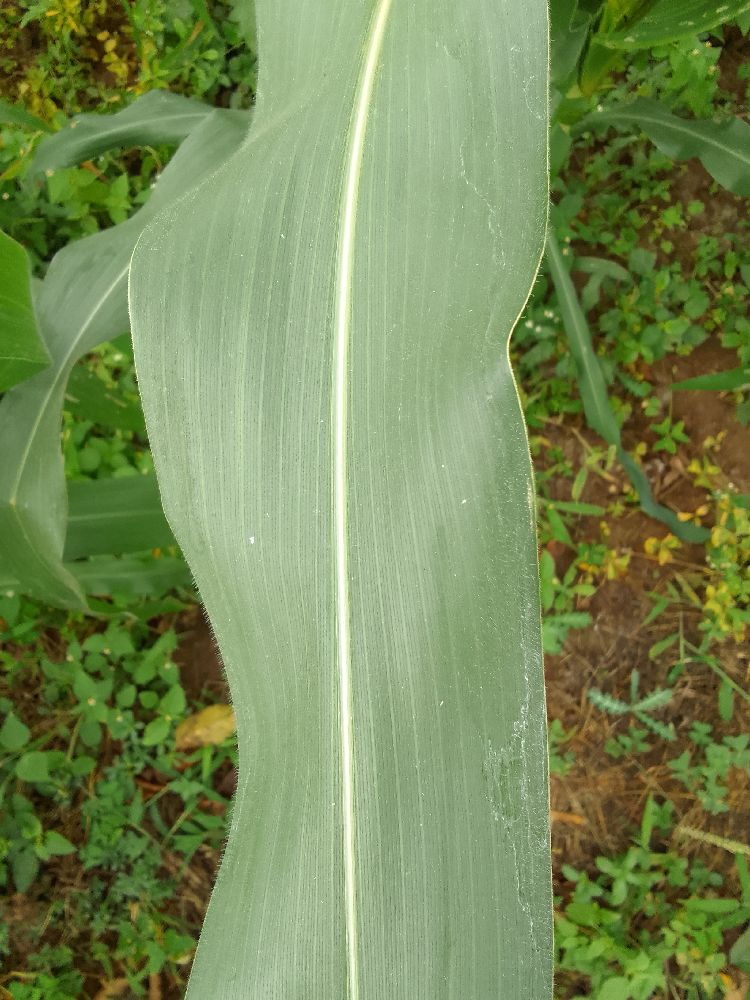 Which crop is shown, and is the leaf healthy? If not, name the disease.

maize, healthy
